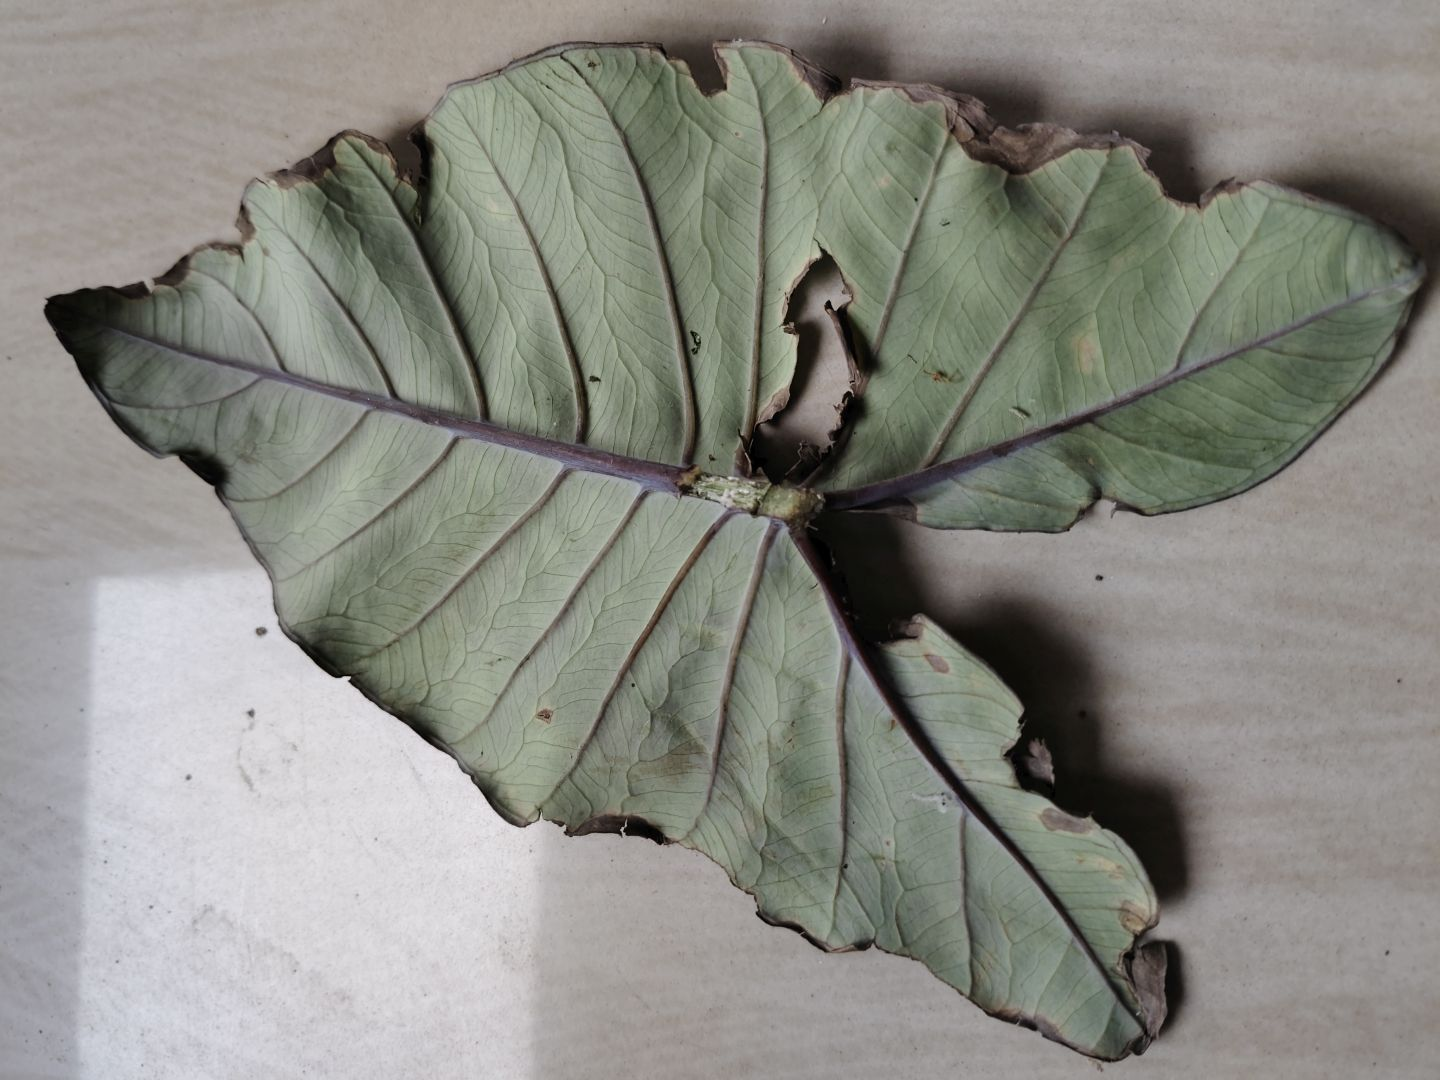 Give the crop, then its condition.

taro, leaf blight
